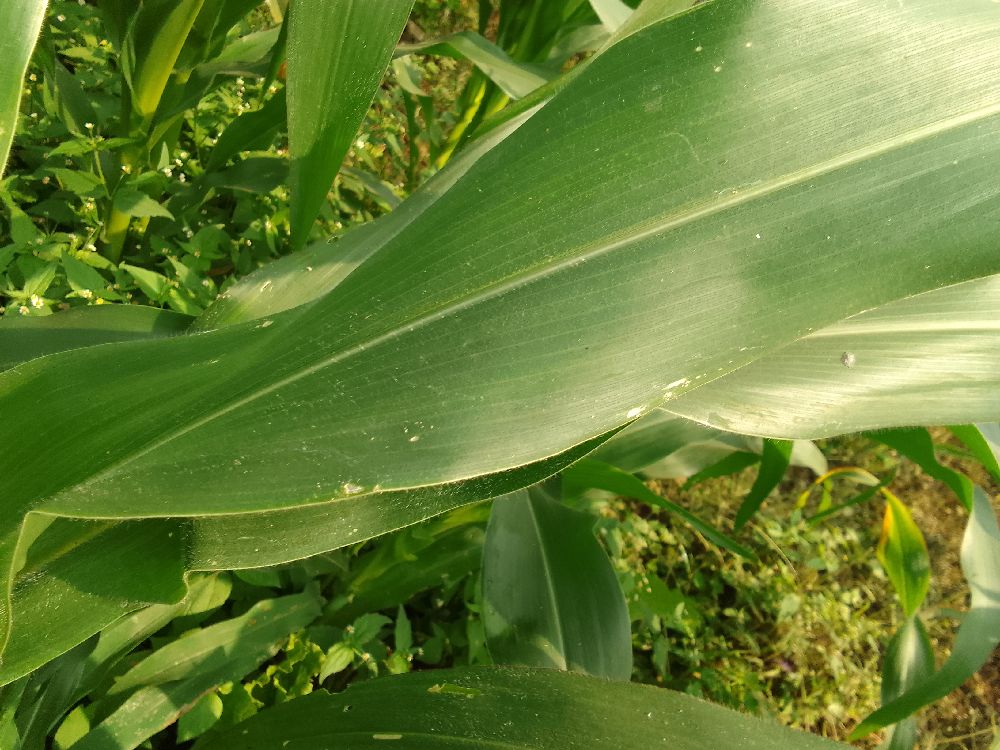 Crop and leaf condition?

maize, healthy
